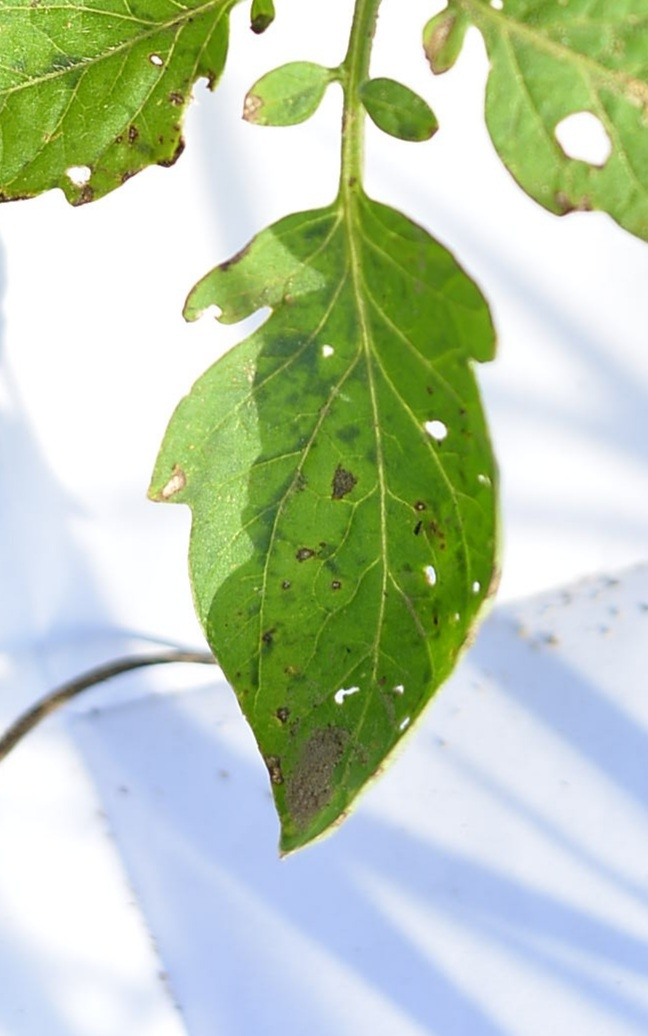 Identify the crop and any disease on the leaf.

tomato, infected
